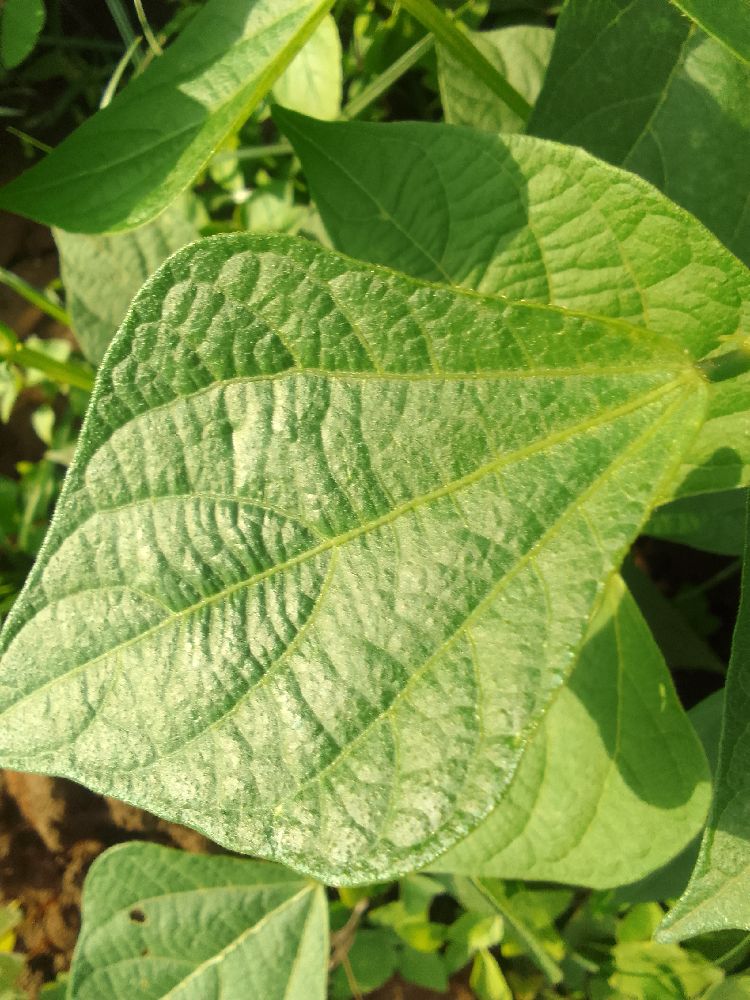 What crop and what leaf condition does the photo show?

common bean, healthy
